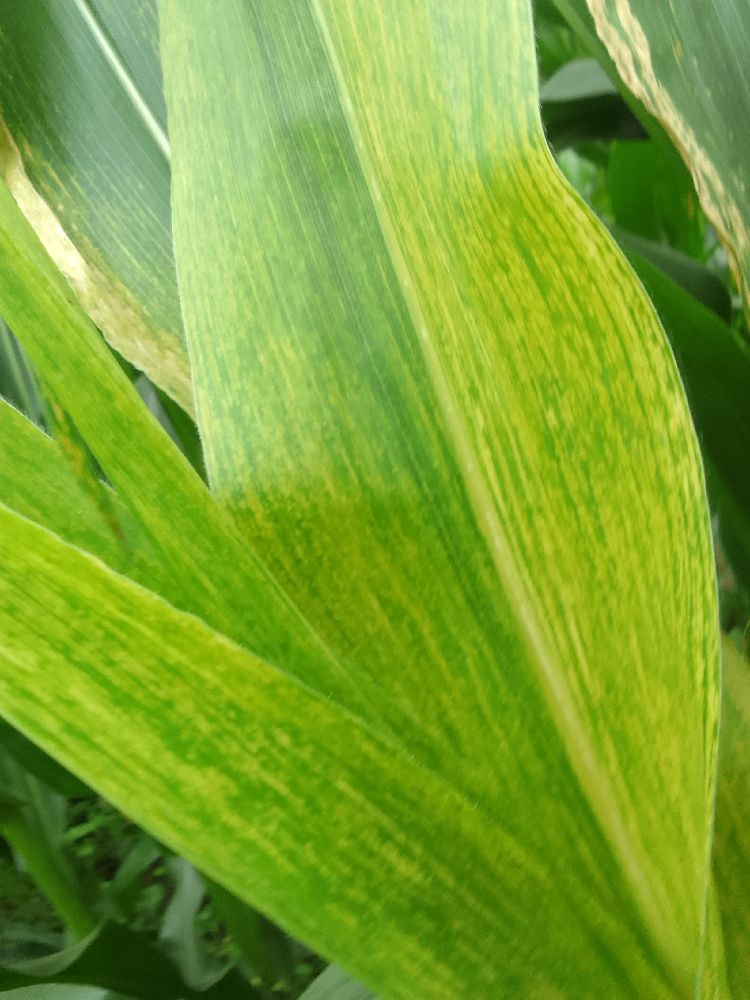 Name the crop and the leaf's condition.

maize, maize lethal necrosis
